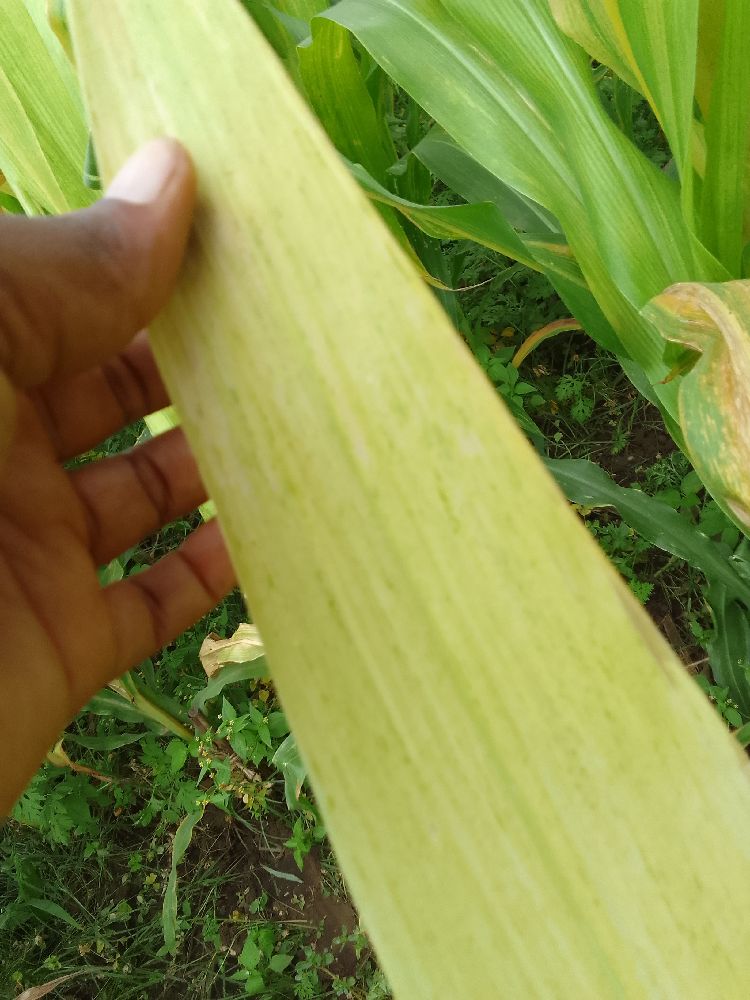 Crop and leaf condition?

maize, maize lethal necrosis
